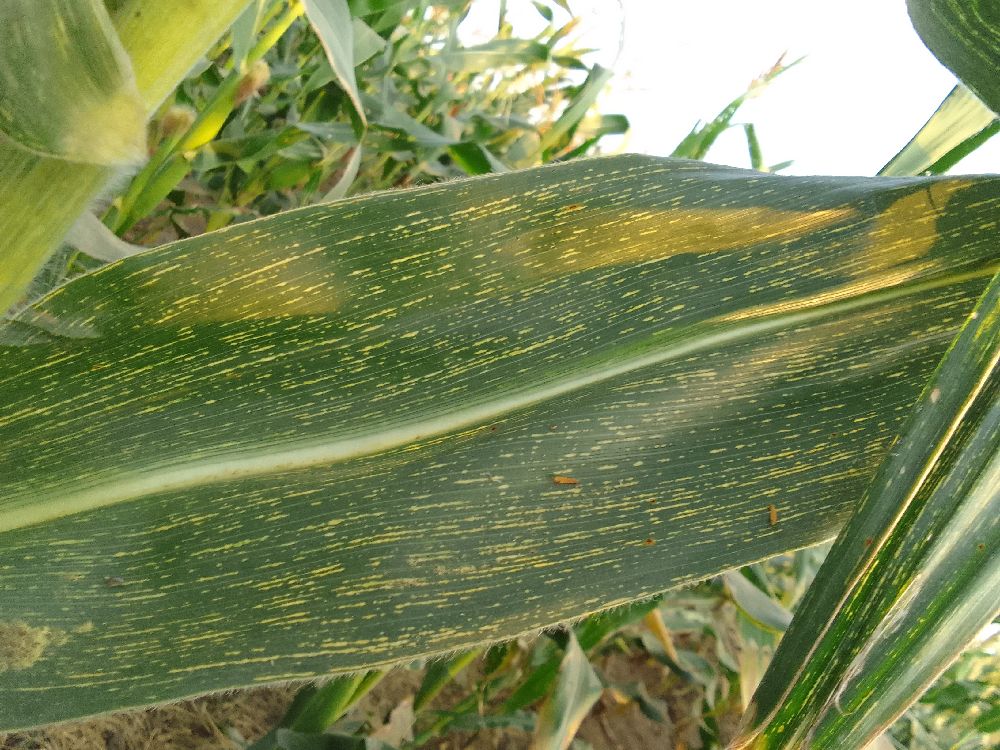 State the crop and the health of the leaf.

maize, maize streak virus
